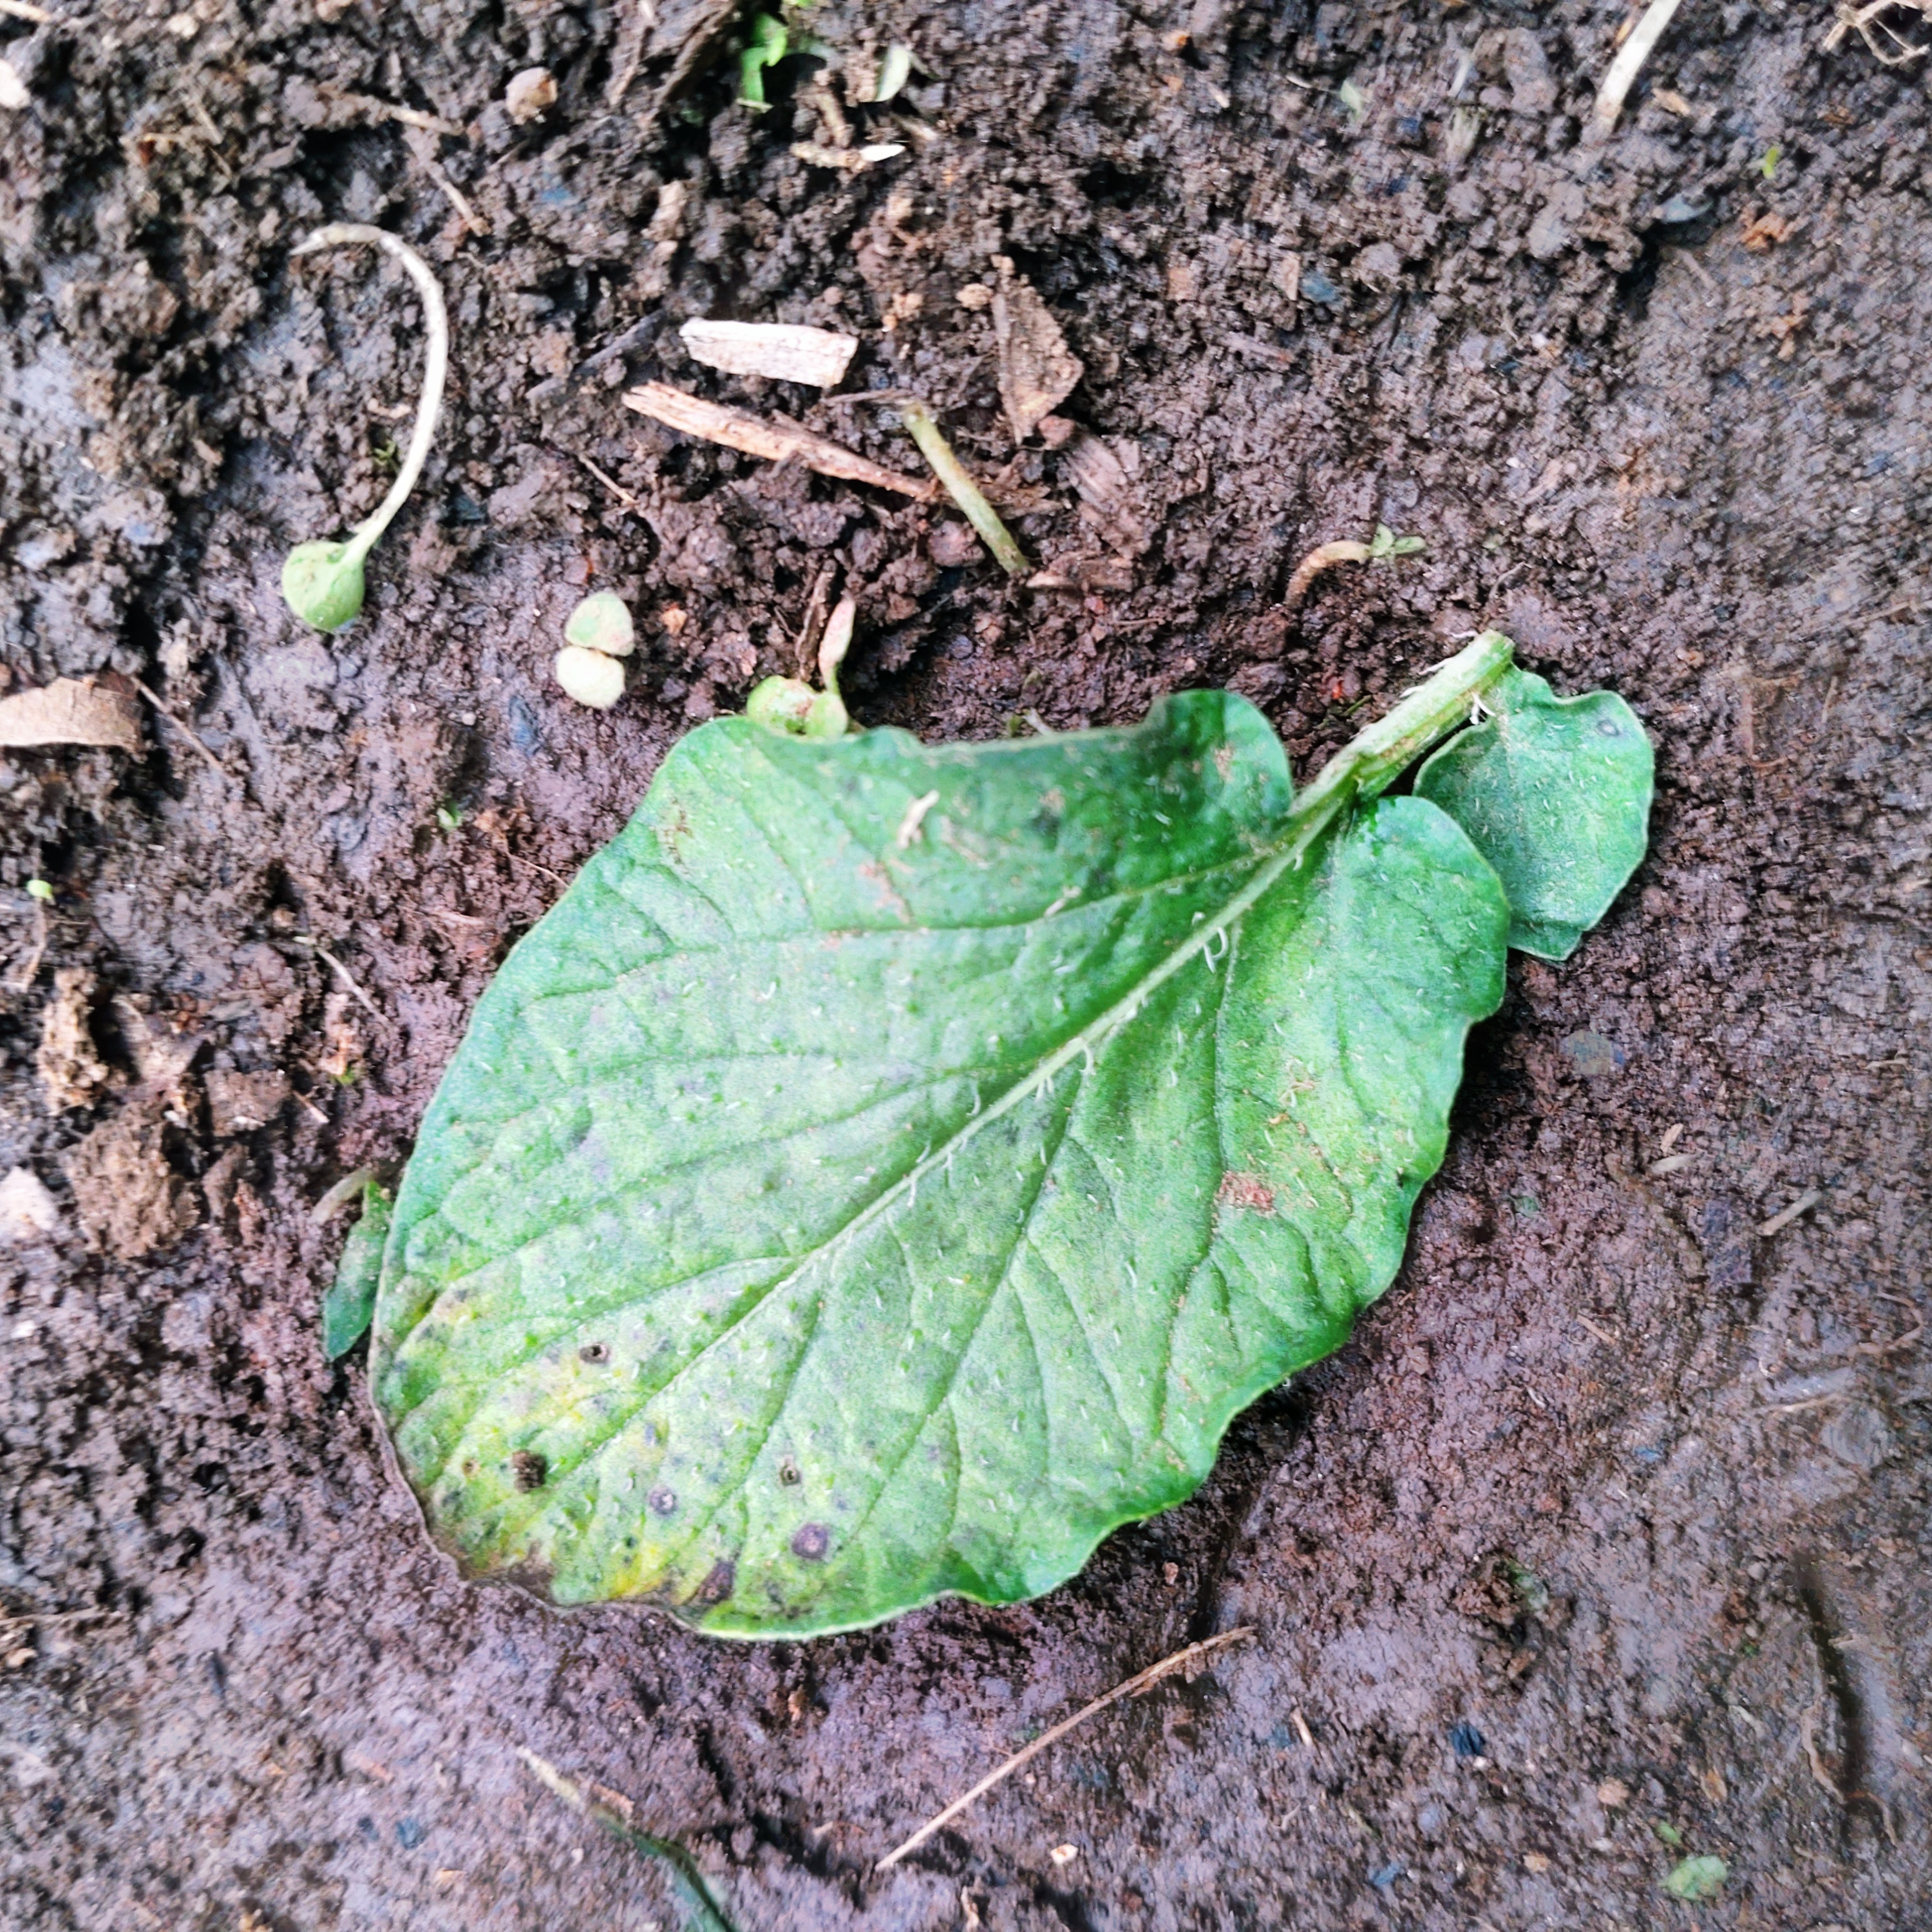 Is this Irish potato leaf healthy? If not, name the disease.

late blight
